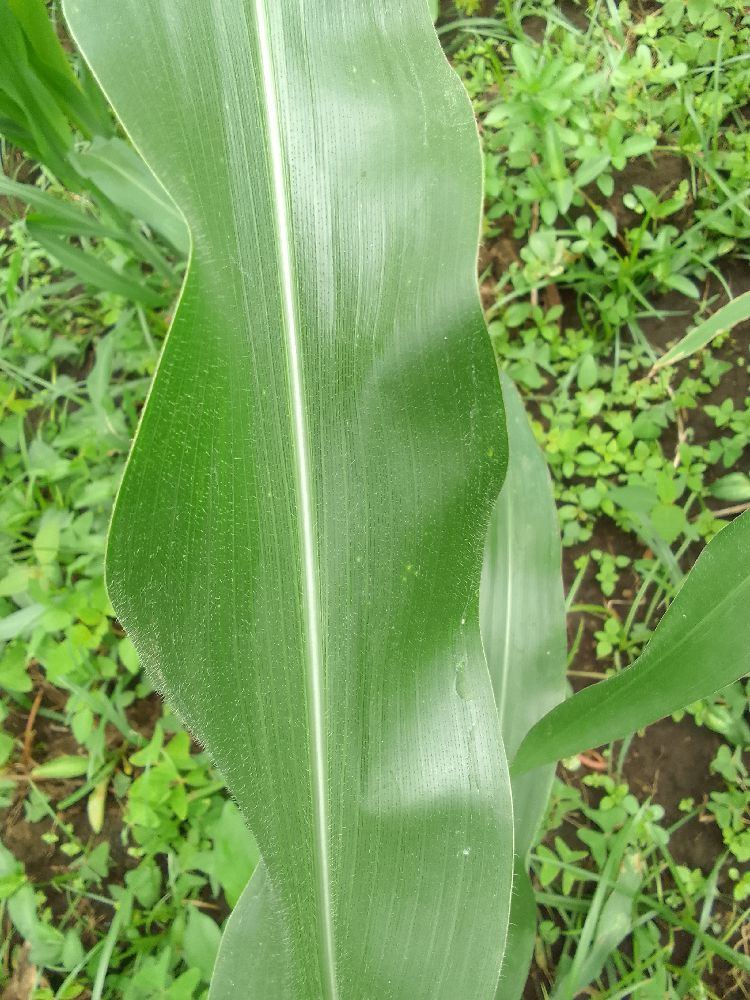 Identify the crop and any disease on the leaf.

maize, healthy
